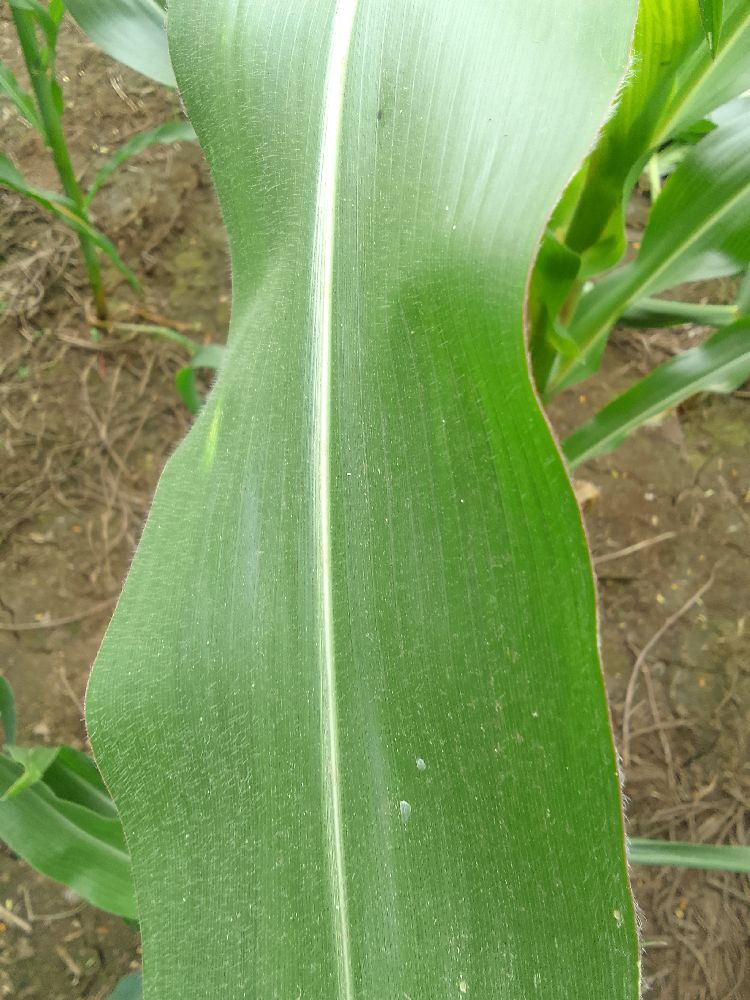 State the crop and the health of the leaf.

maize, healthy
